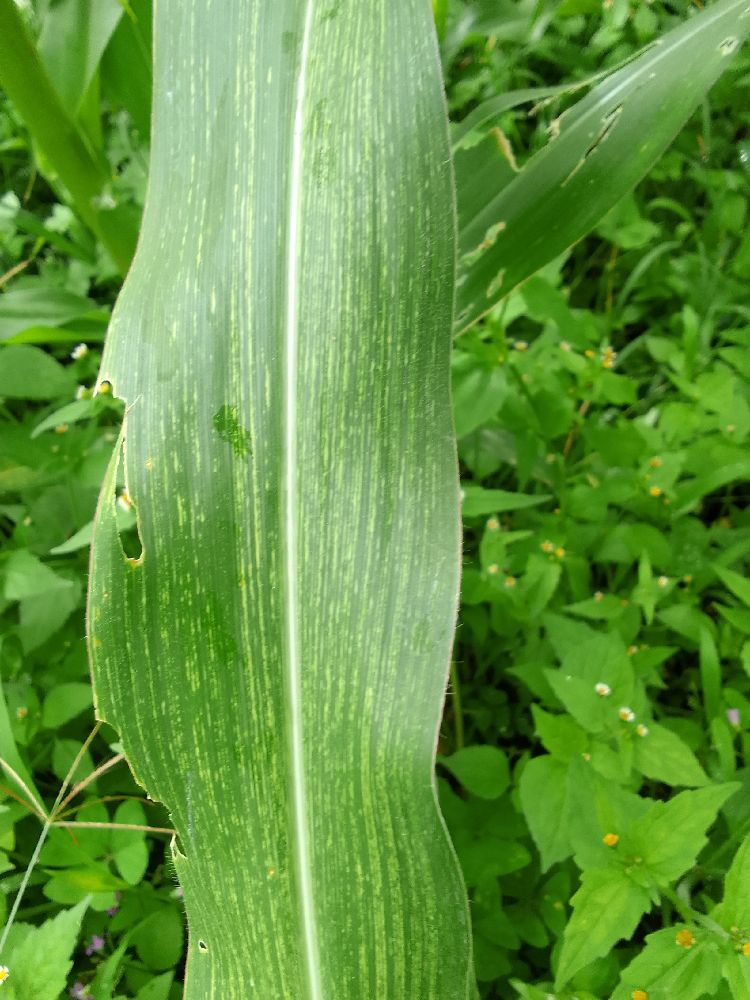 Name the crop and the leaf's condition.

maize, healthy
